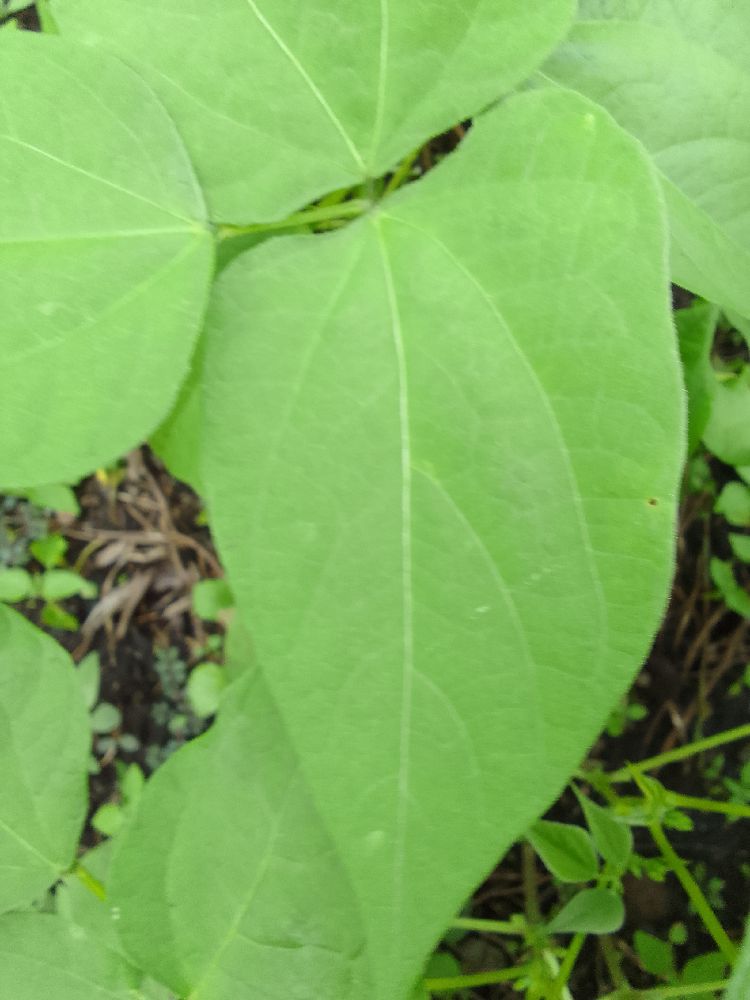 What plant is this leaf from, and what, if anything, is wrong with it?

common bean, healthy
